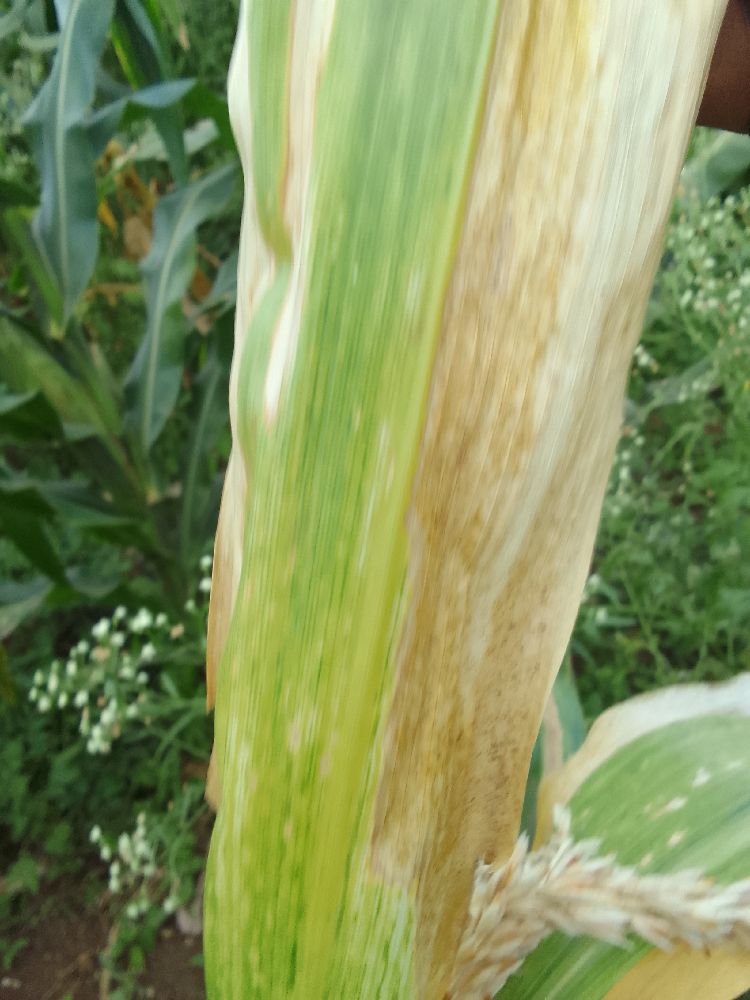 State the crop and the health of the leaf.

maize, maize lethal necrosis
